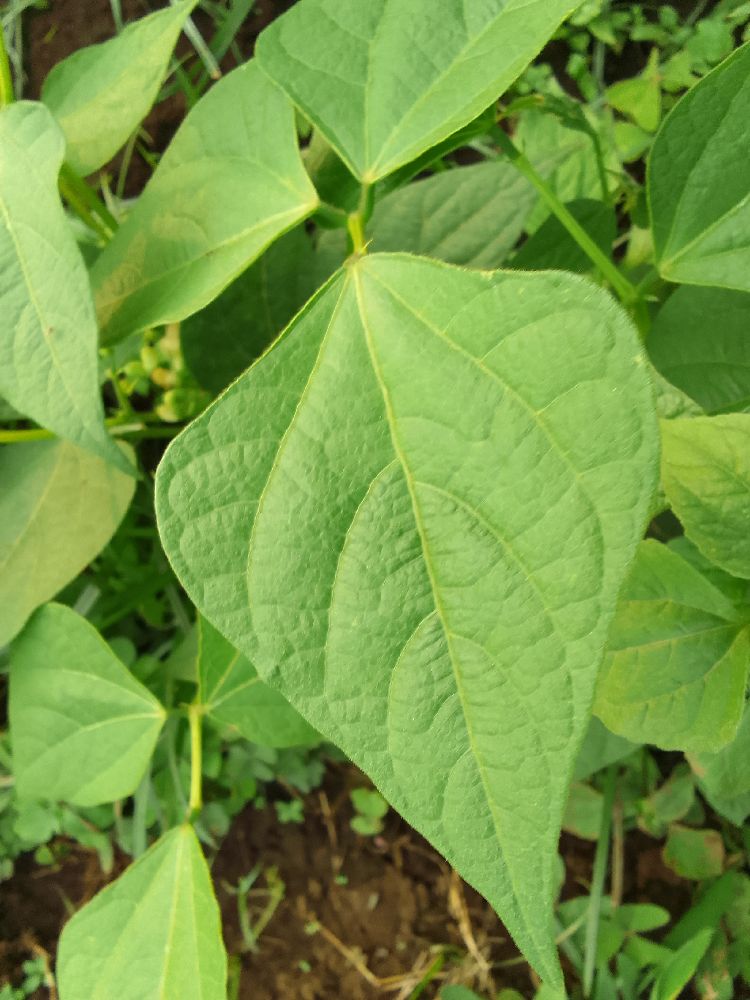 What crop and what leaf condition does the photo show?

common bean, healthy
